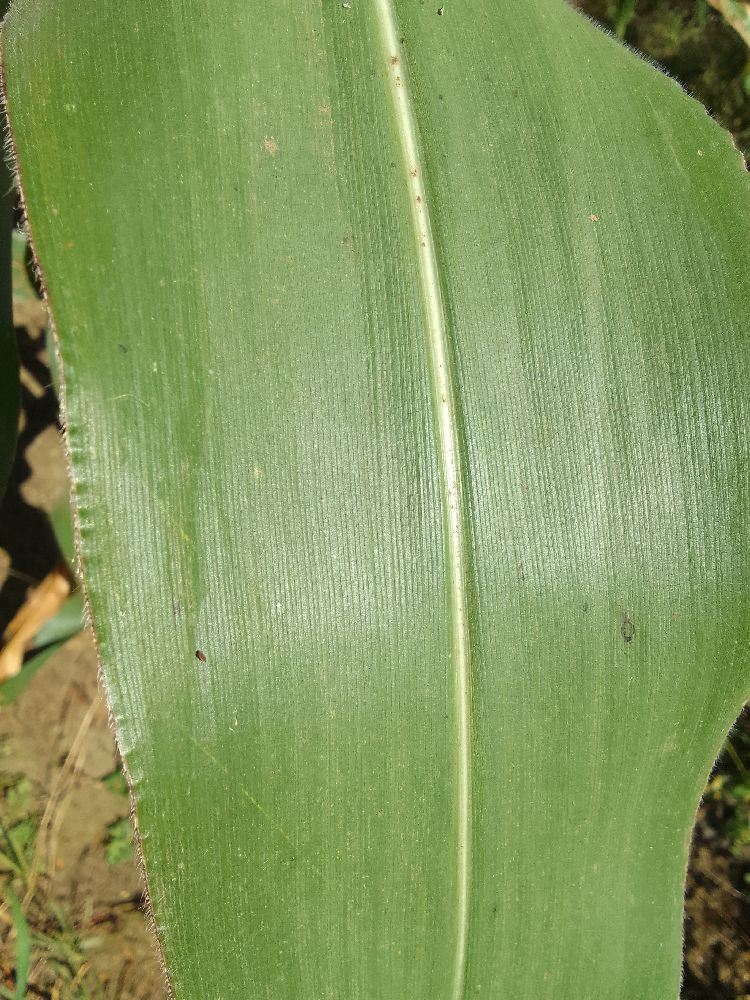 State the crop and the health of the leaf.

maize, healthy
